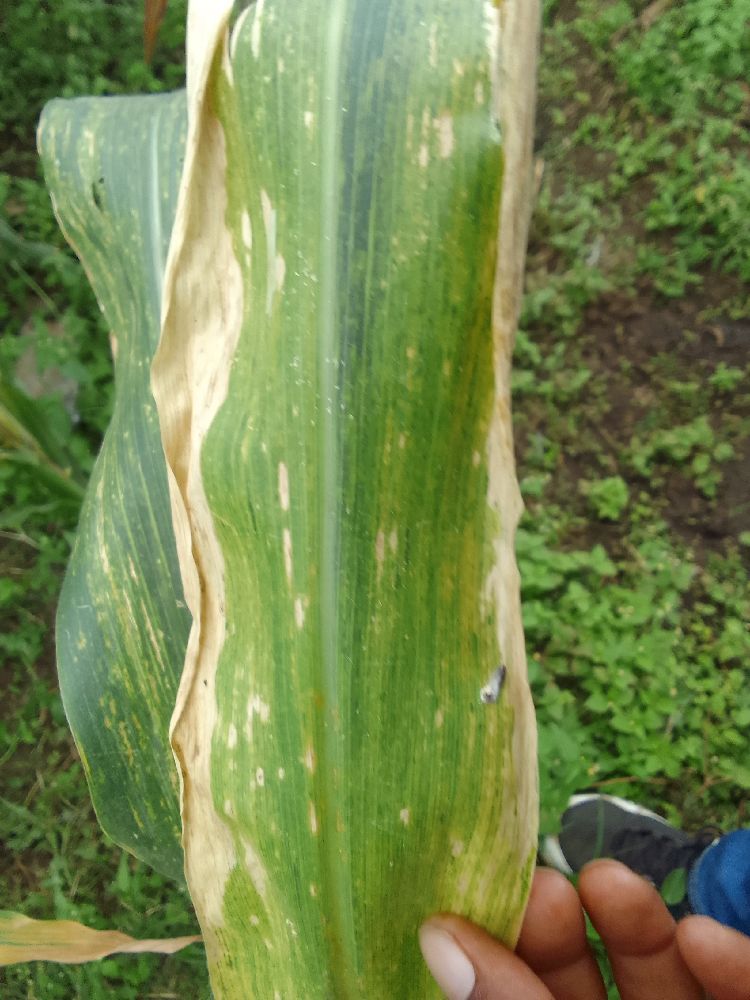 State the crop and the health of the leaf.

maize, maize lethal necrosis
